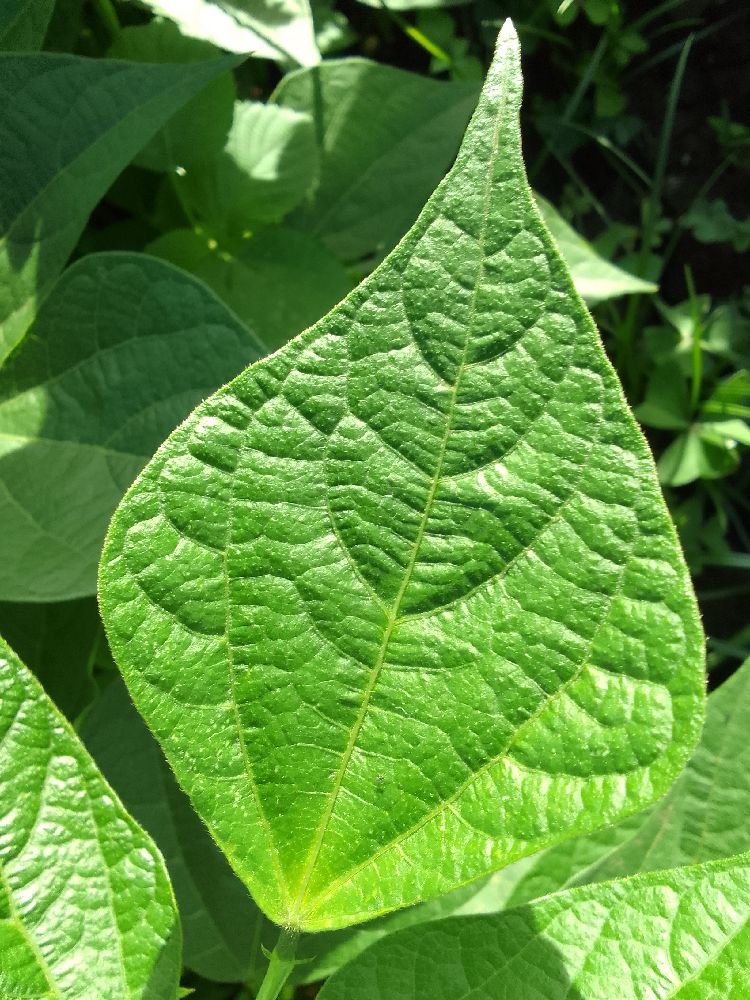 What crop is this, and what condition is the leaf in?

common bean, healthy
